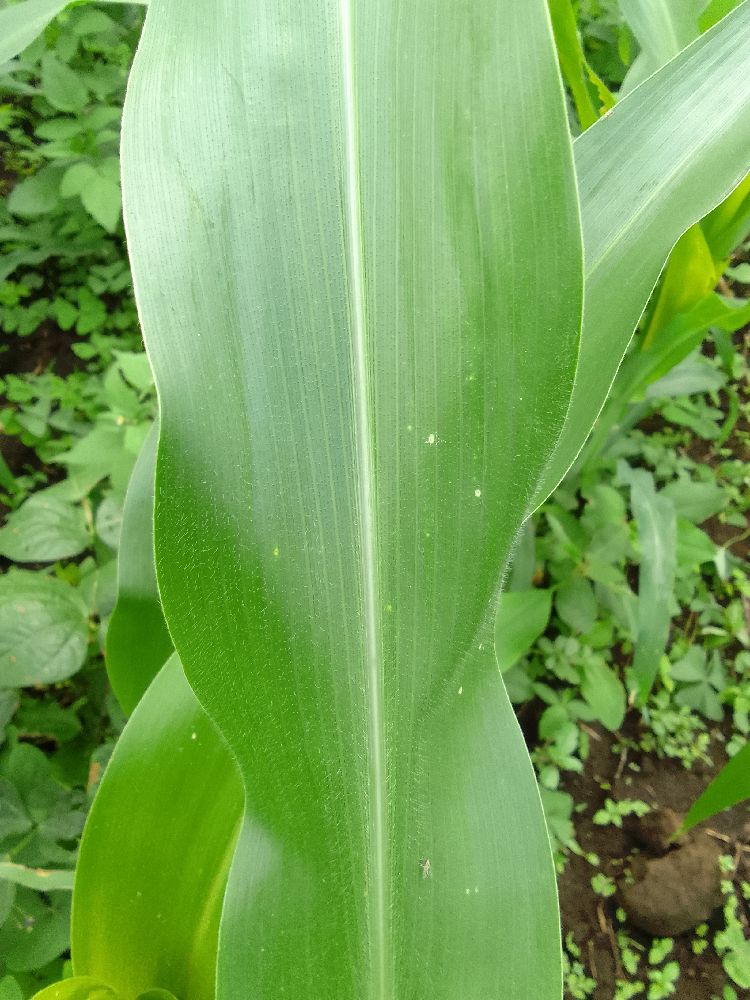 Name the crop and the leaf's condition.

maize, healthy
